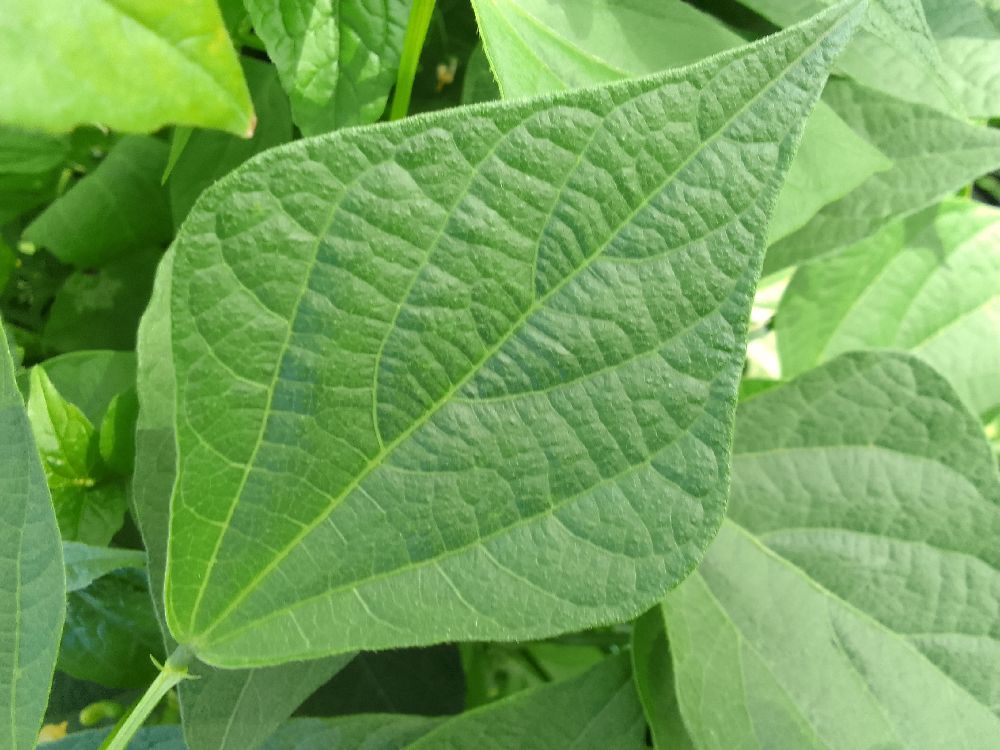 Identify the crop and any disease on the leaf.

common bean, healthy
